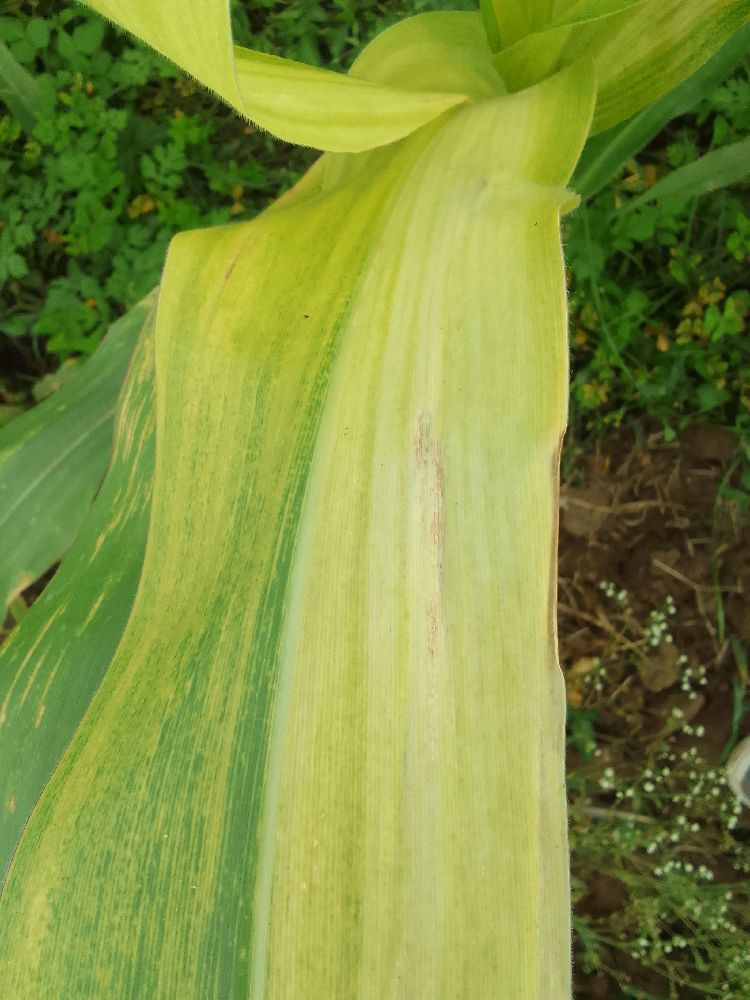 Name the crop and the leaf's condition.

maize, maize lethal necrosis
